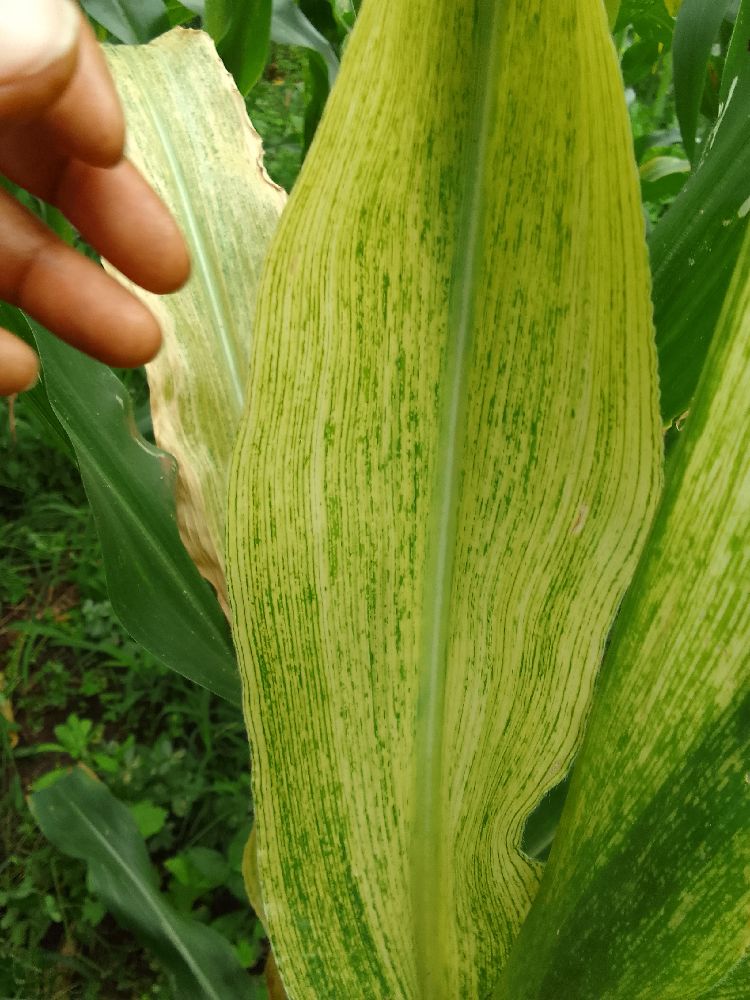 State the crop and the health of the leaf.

maize, maize lethal necrosis
